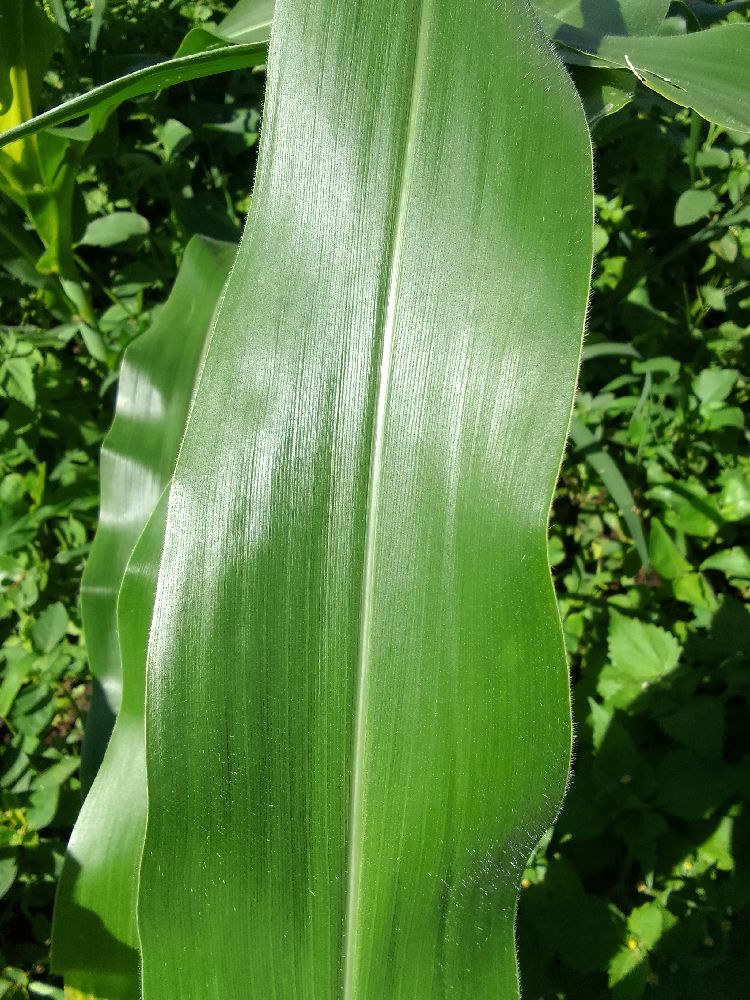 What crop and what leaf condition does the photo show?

maize, healthy
